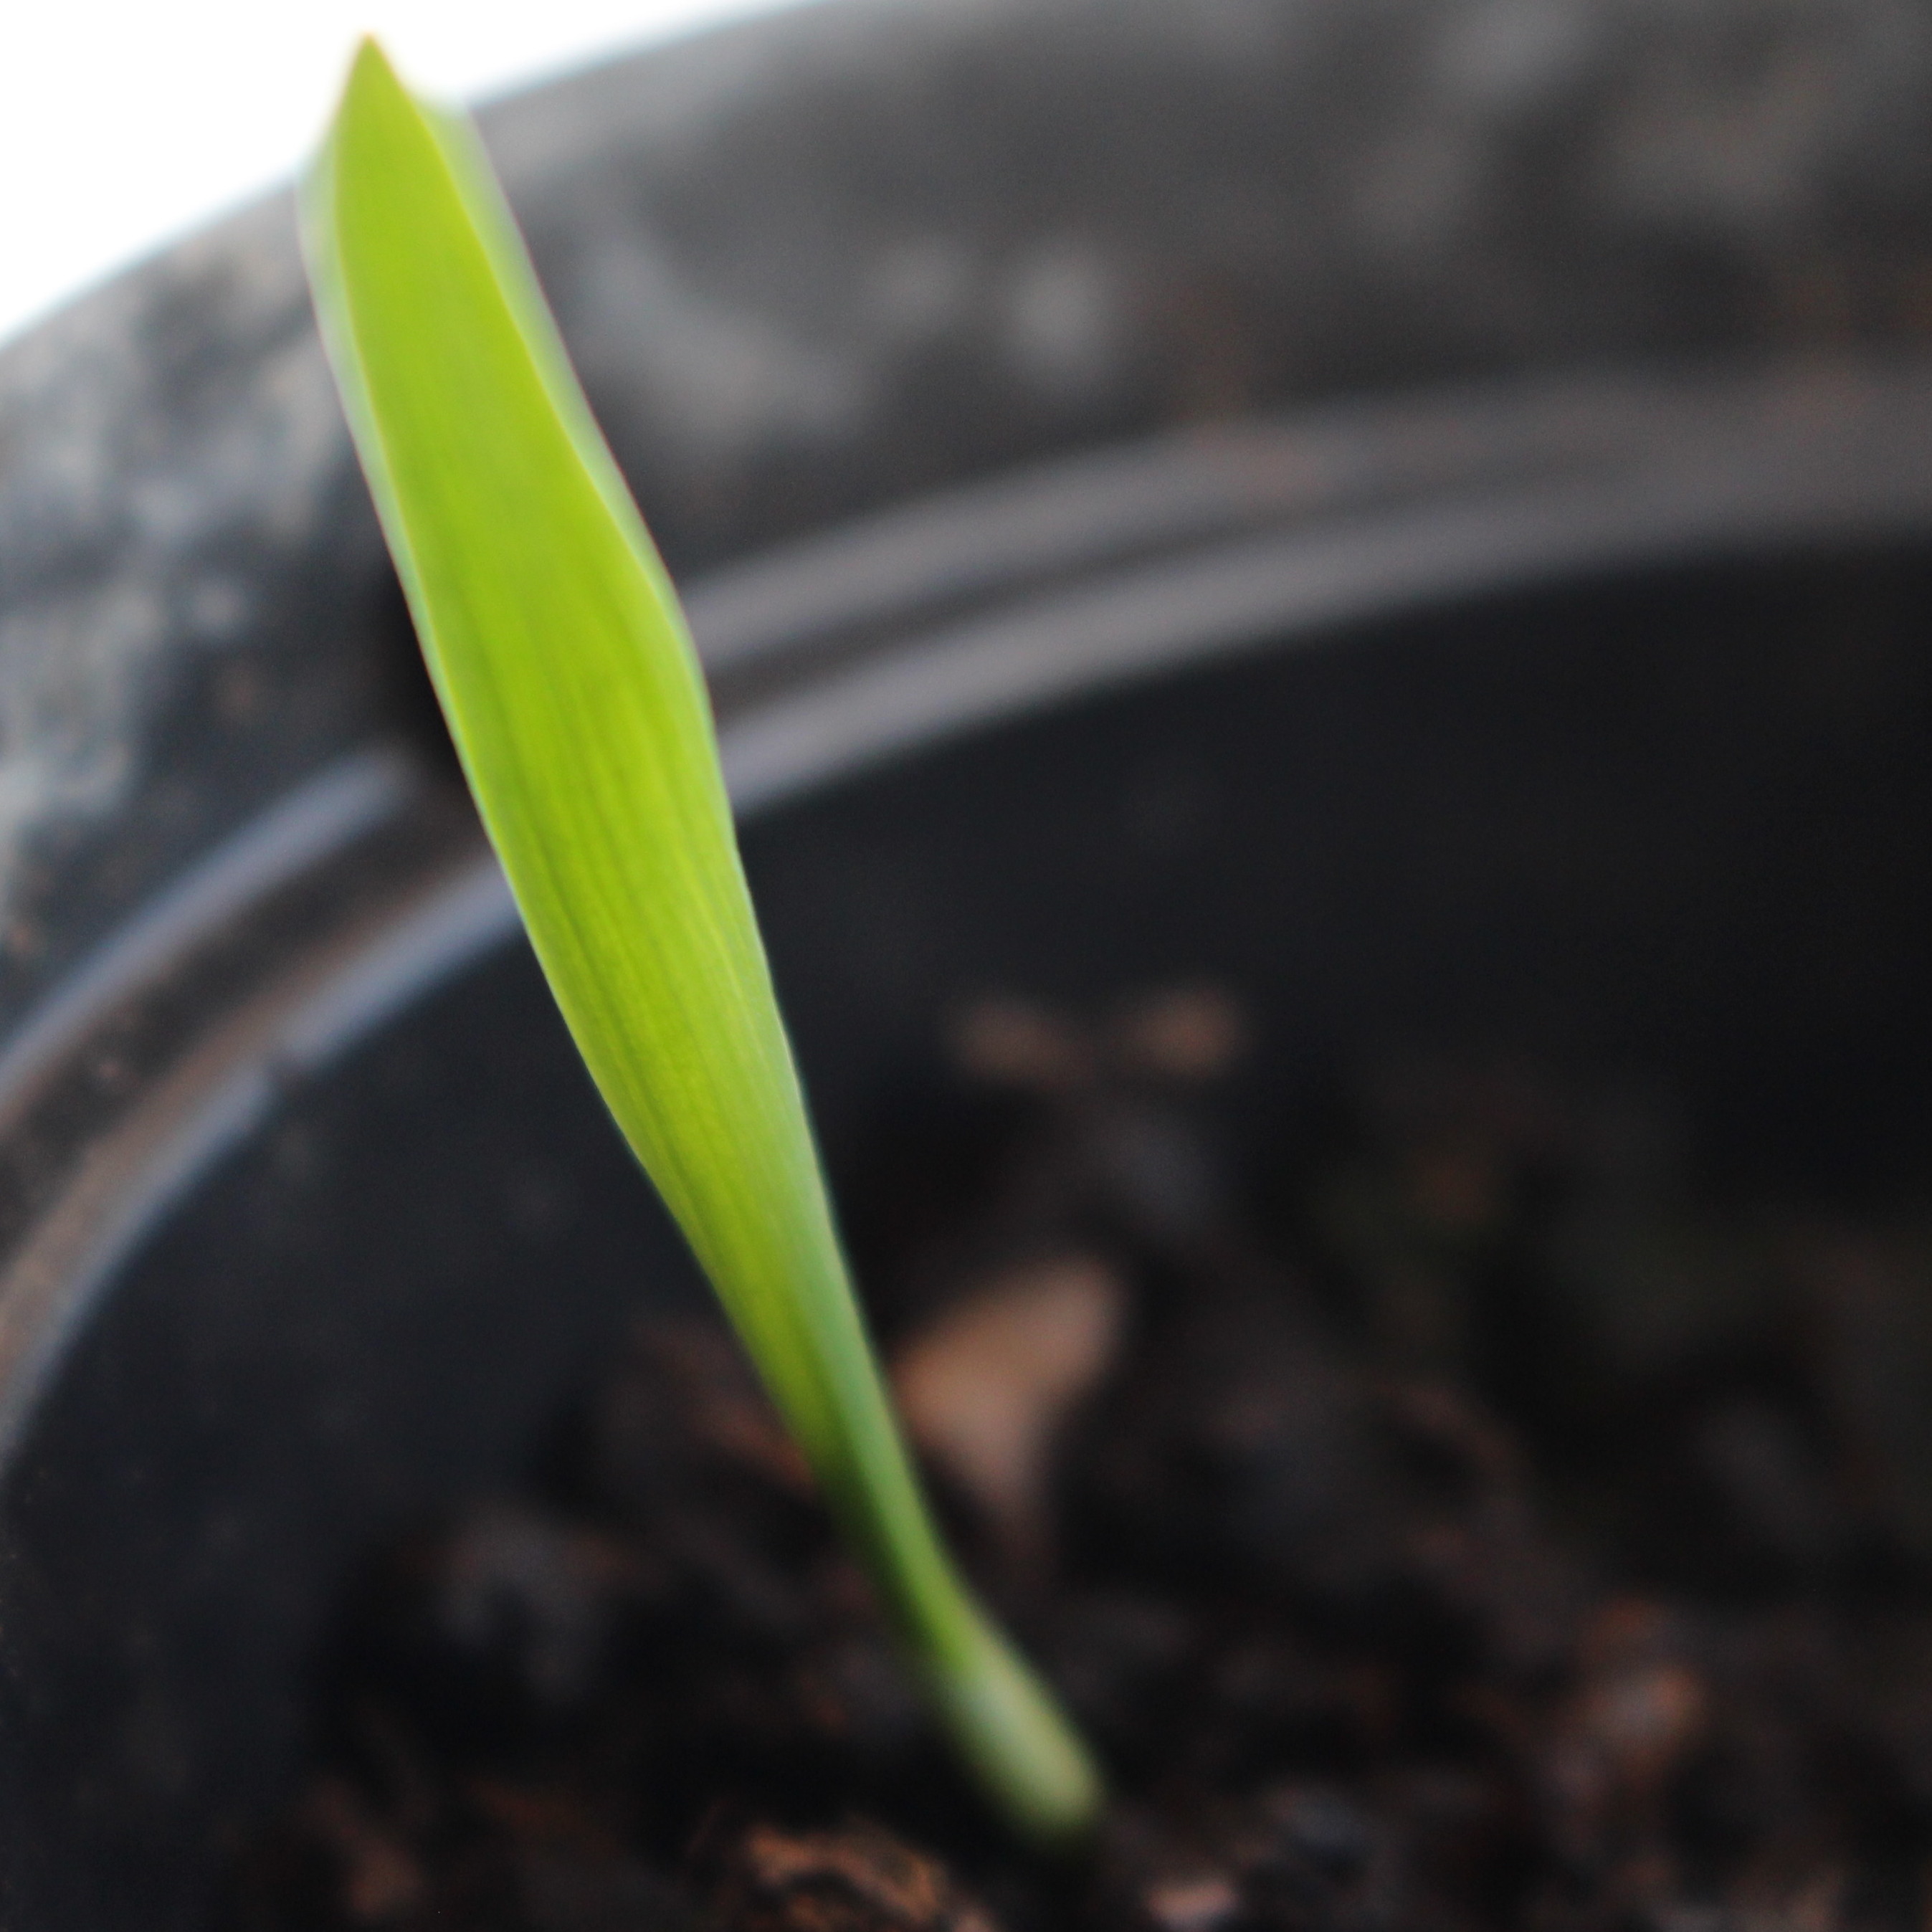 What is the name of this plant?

Avena sterilis
